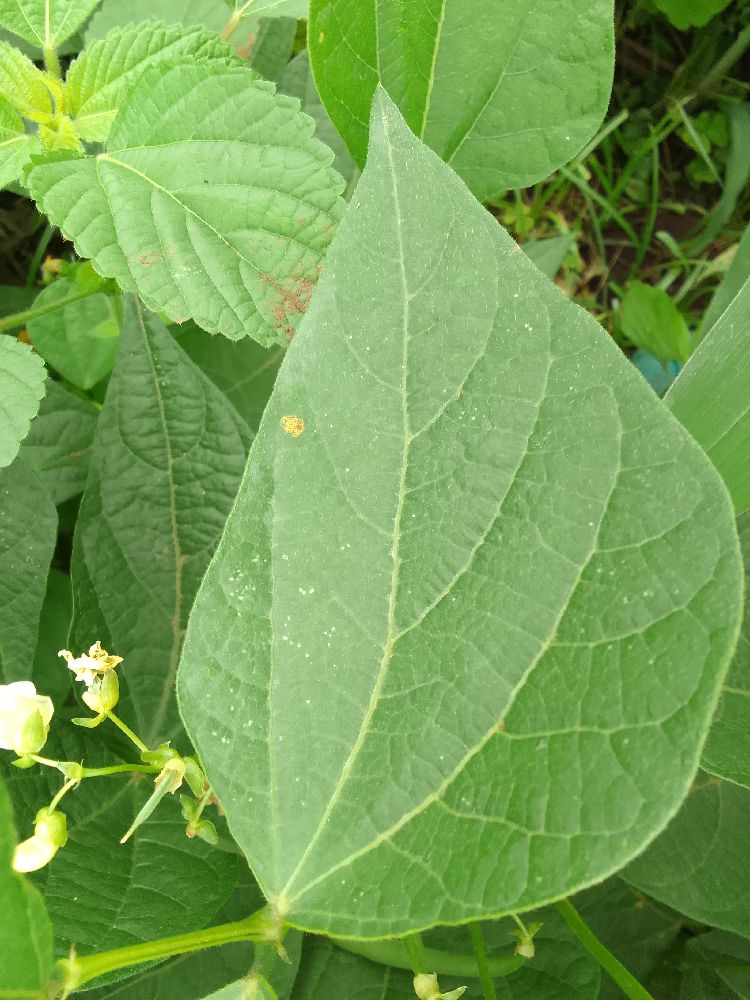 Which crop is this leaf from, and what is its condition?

common bean, healthy
